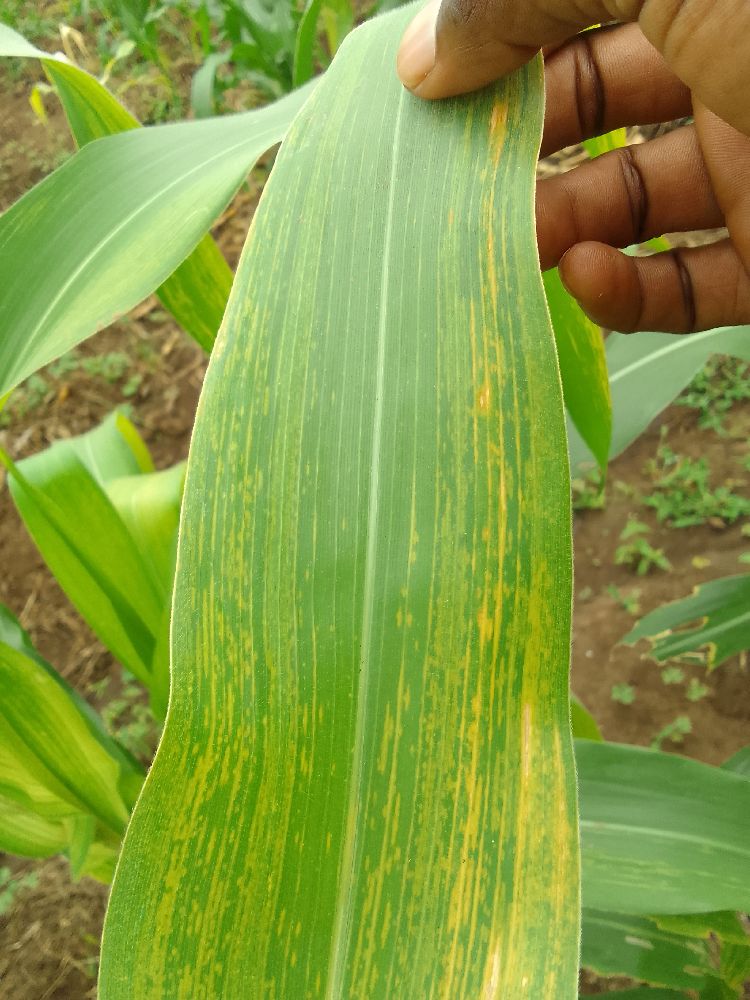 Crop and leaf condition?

maize, maize lethal necrosis
